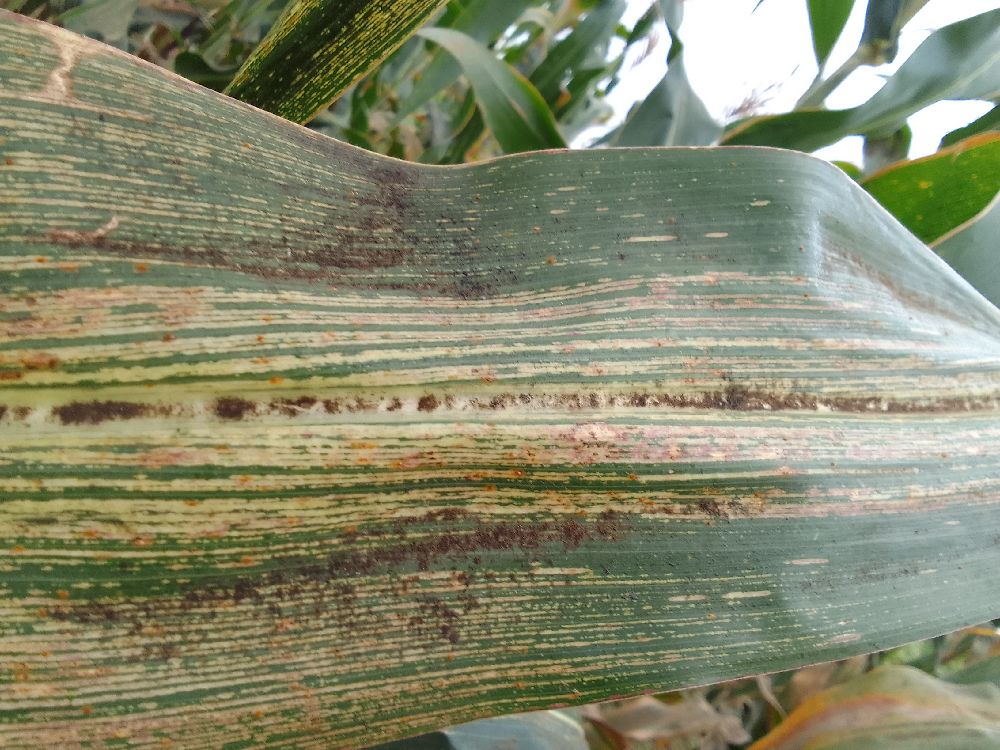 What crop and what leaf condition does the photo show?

maize, maize streak virus
